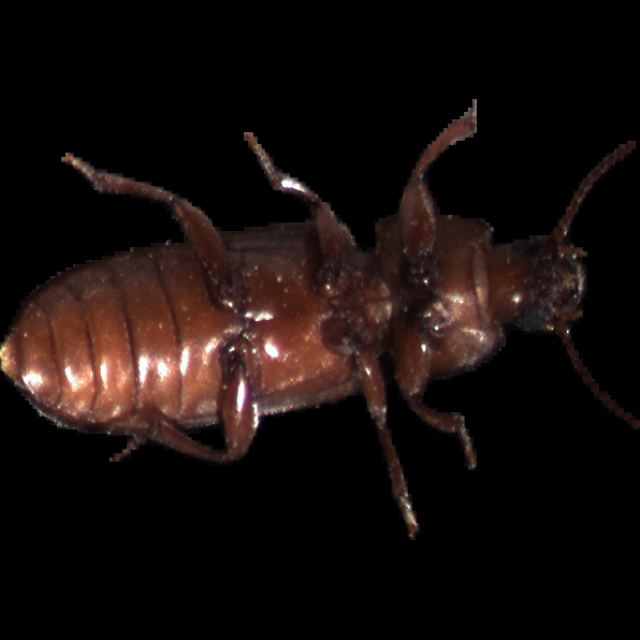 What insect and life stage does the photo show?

mealworm beetle
